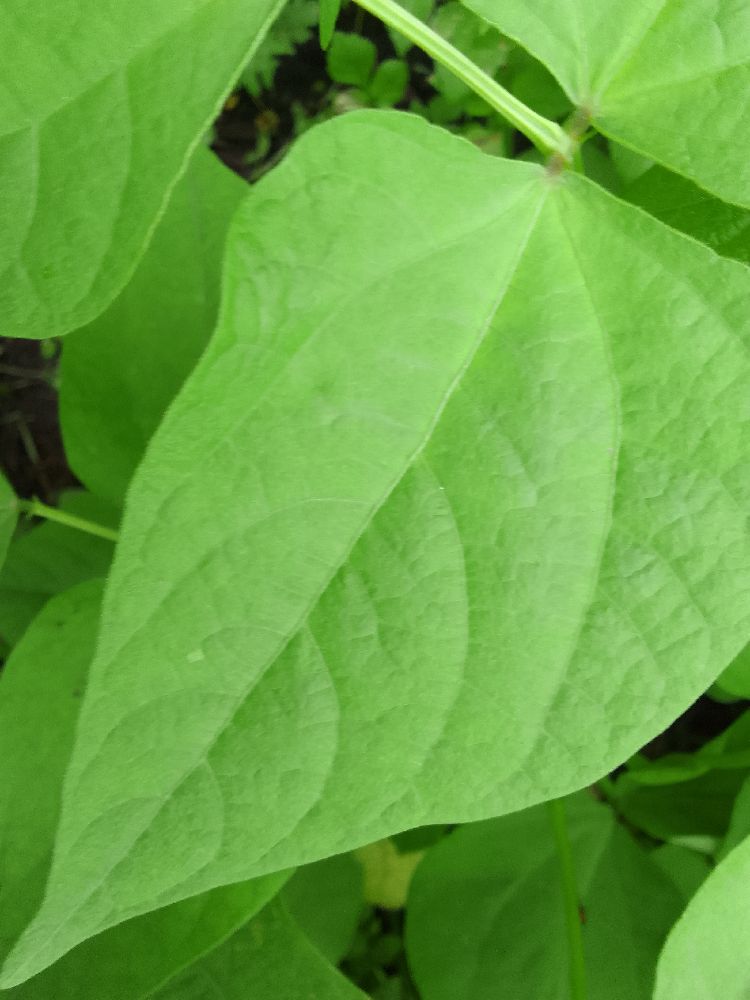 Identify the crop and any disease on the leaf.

common bean, healthy
